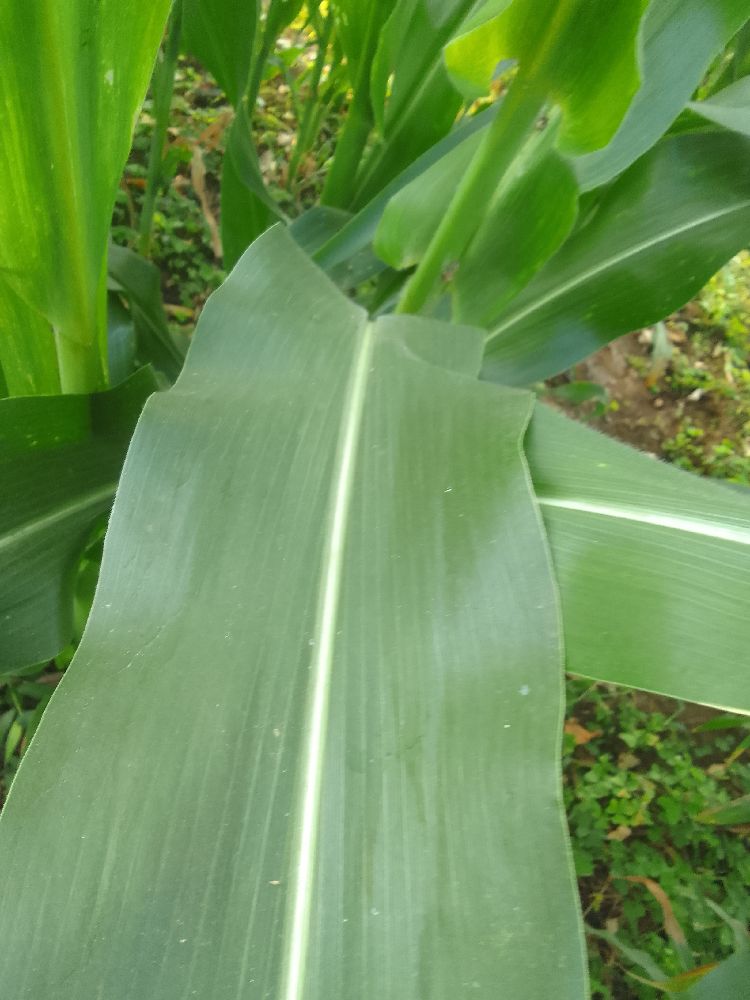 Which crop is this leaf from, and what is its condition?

maize, healthy
